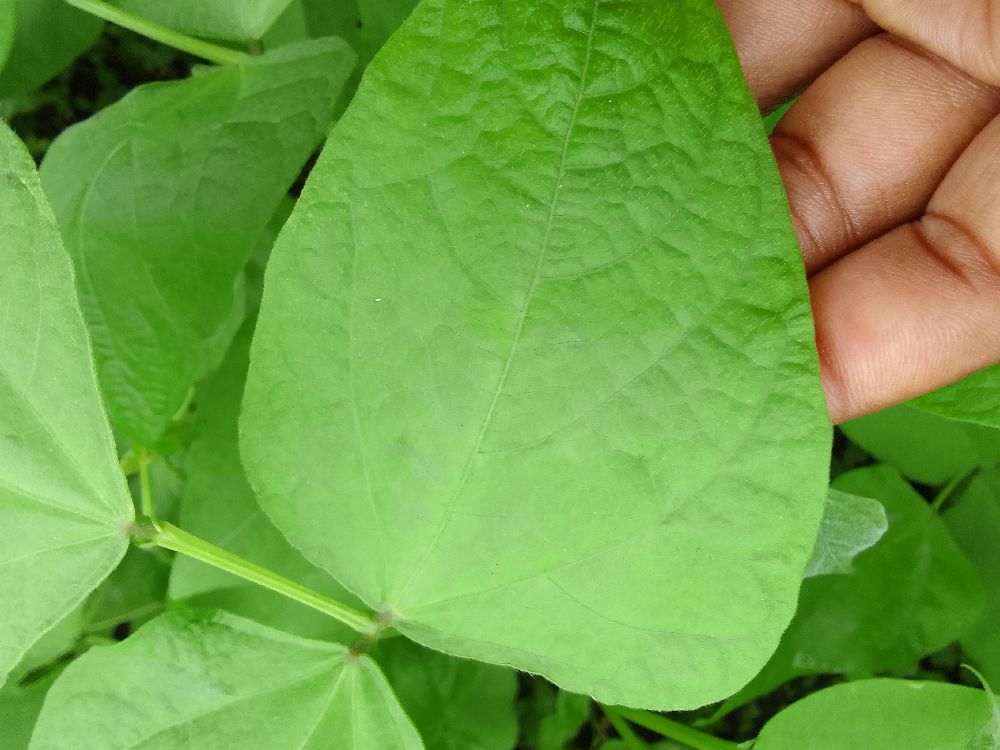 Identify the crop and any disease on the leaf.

common bean, healthy
